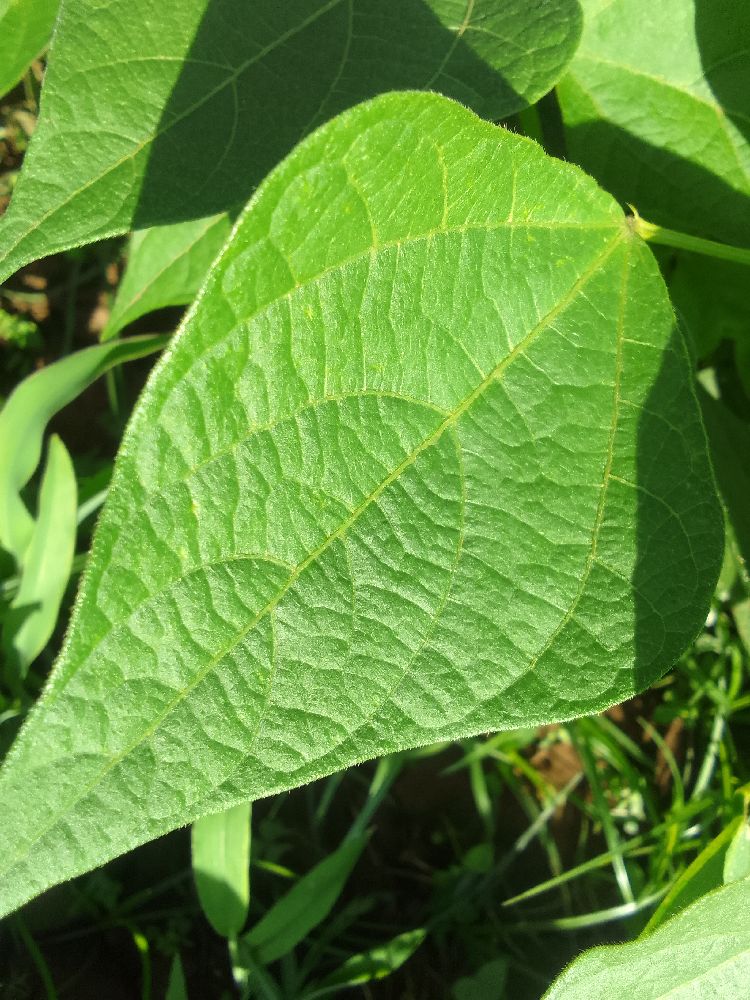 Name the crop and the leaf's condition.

common bean, healthy
